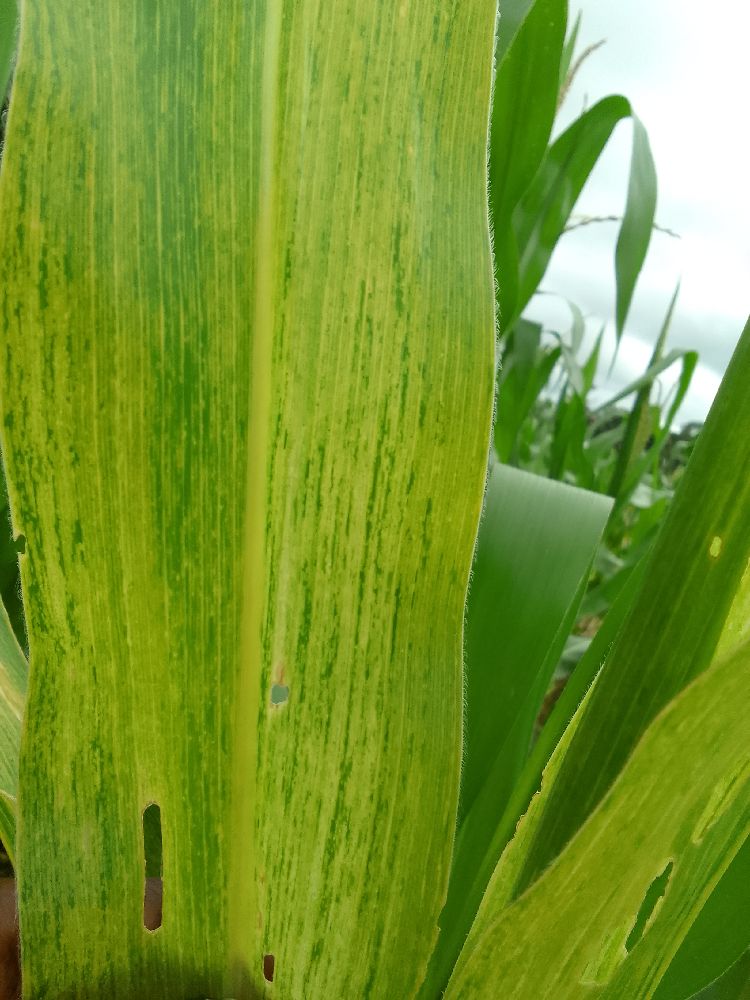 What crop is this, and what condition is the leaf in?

maize, maize lethal necrosis
